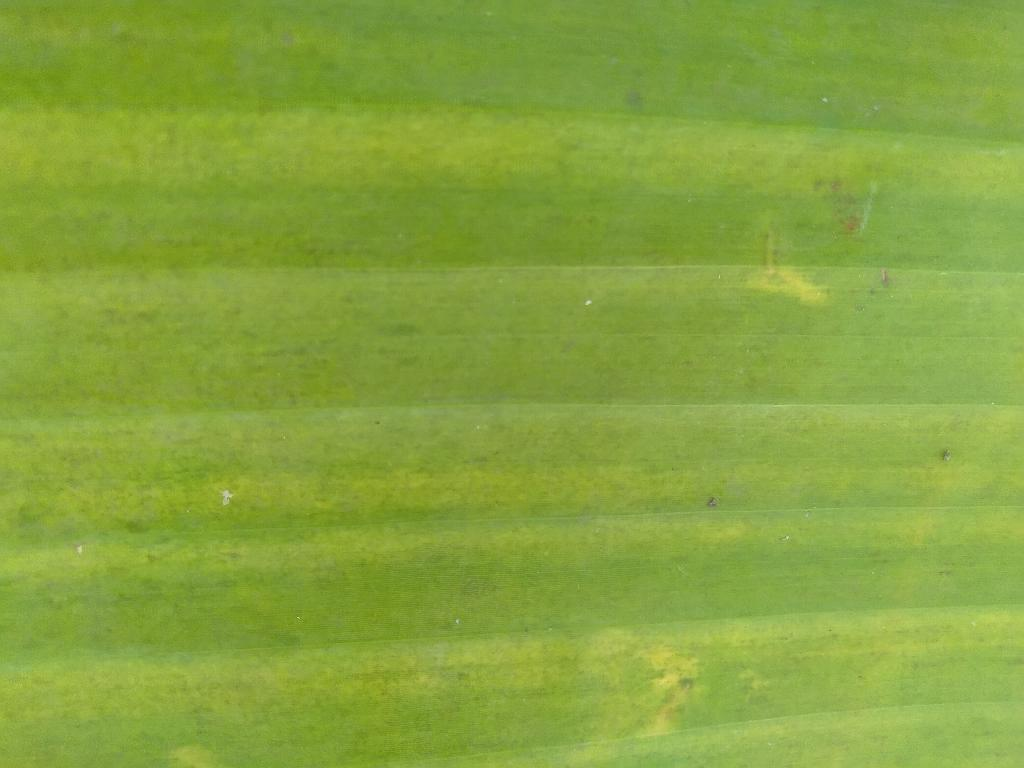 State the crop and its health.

banana, fusarium wilt race 1
